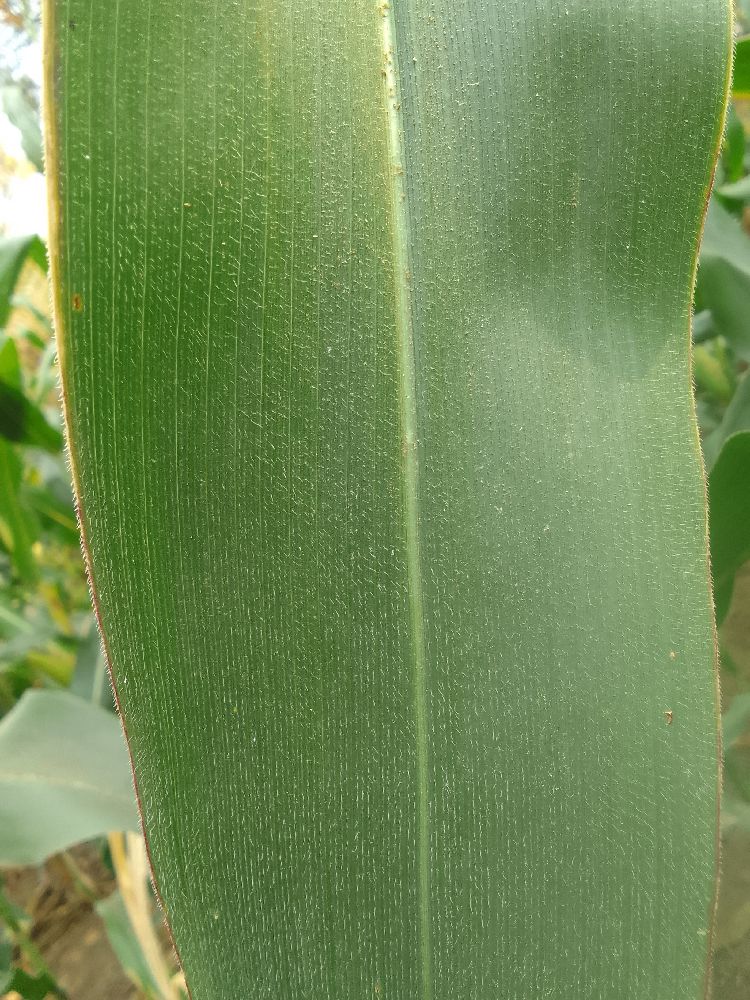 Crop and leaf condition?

maize, healthy
